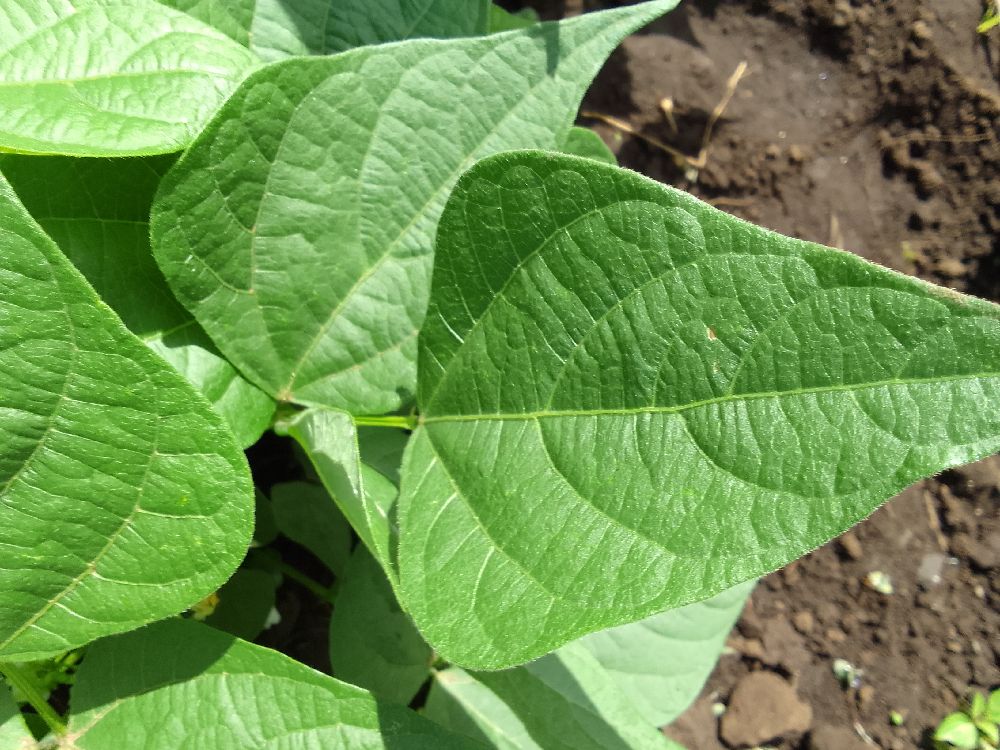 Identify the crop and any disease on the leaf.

common bean, healthy
